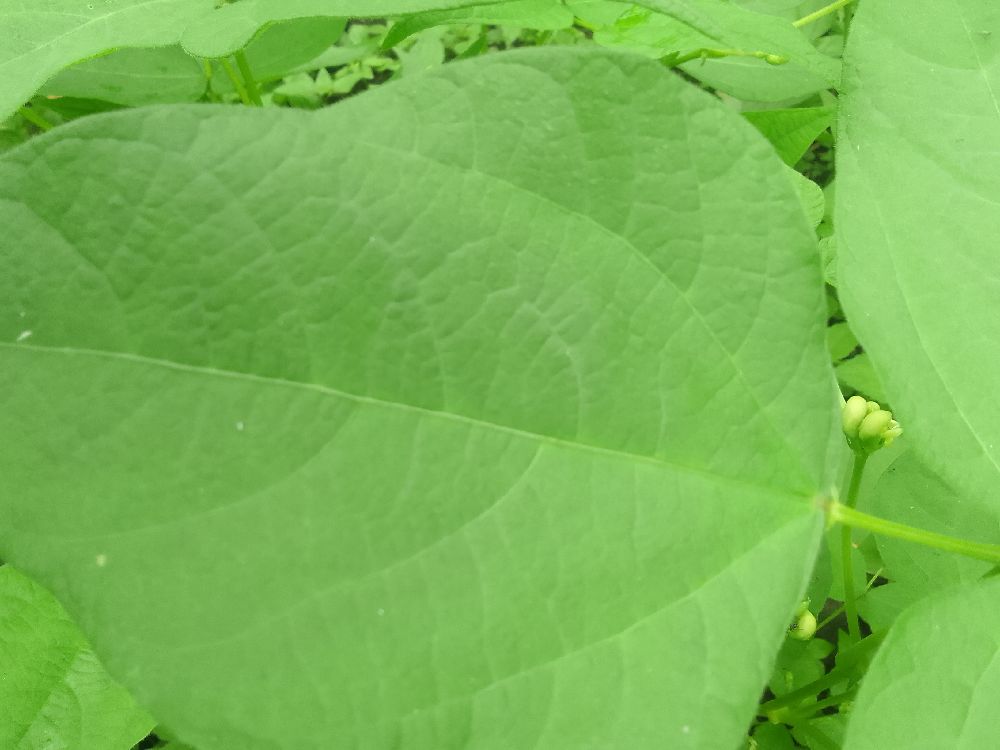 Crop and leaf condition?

common bean, healthy
